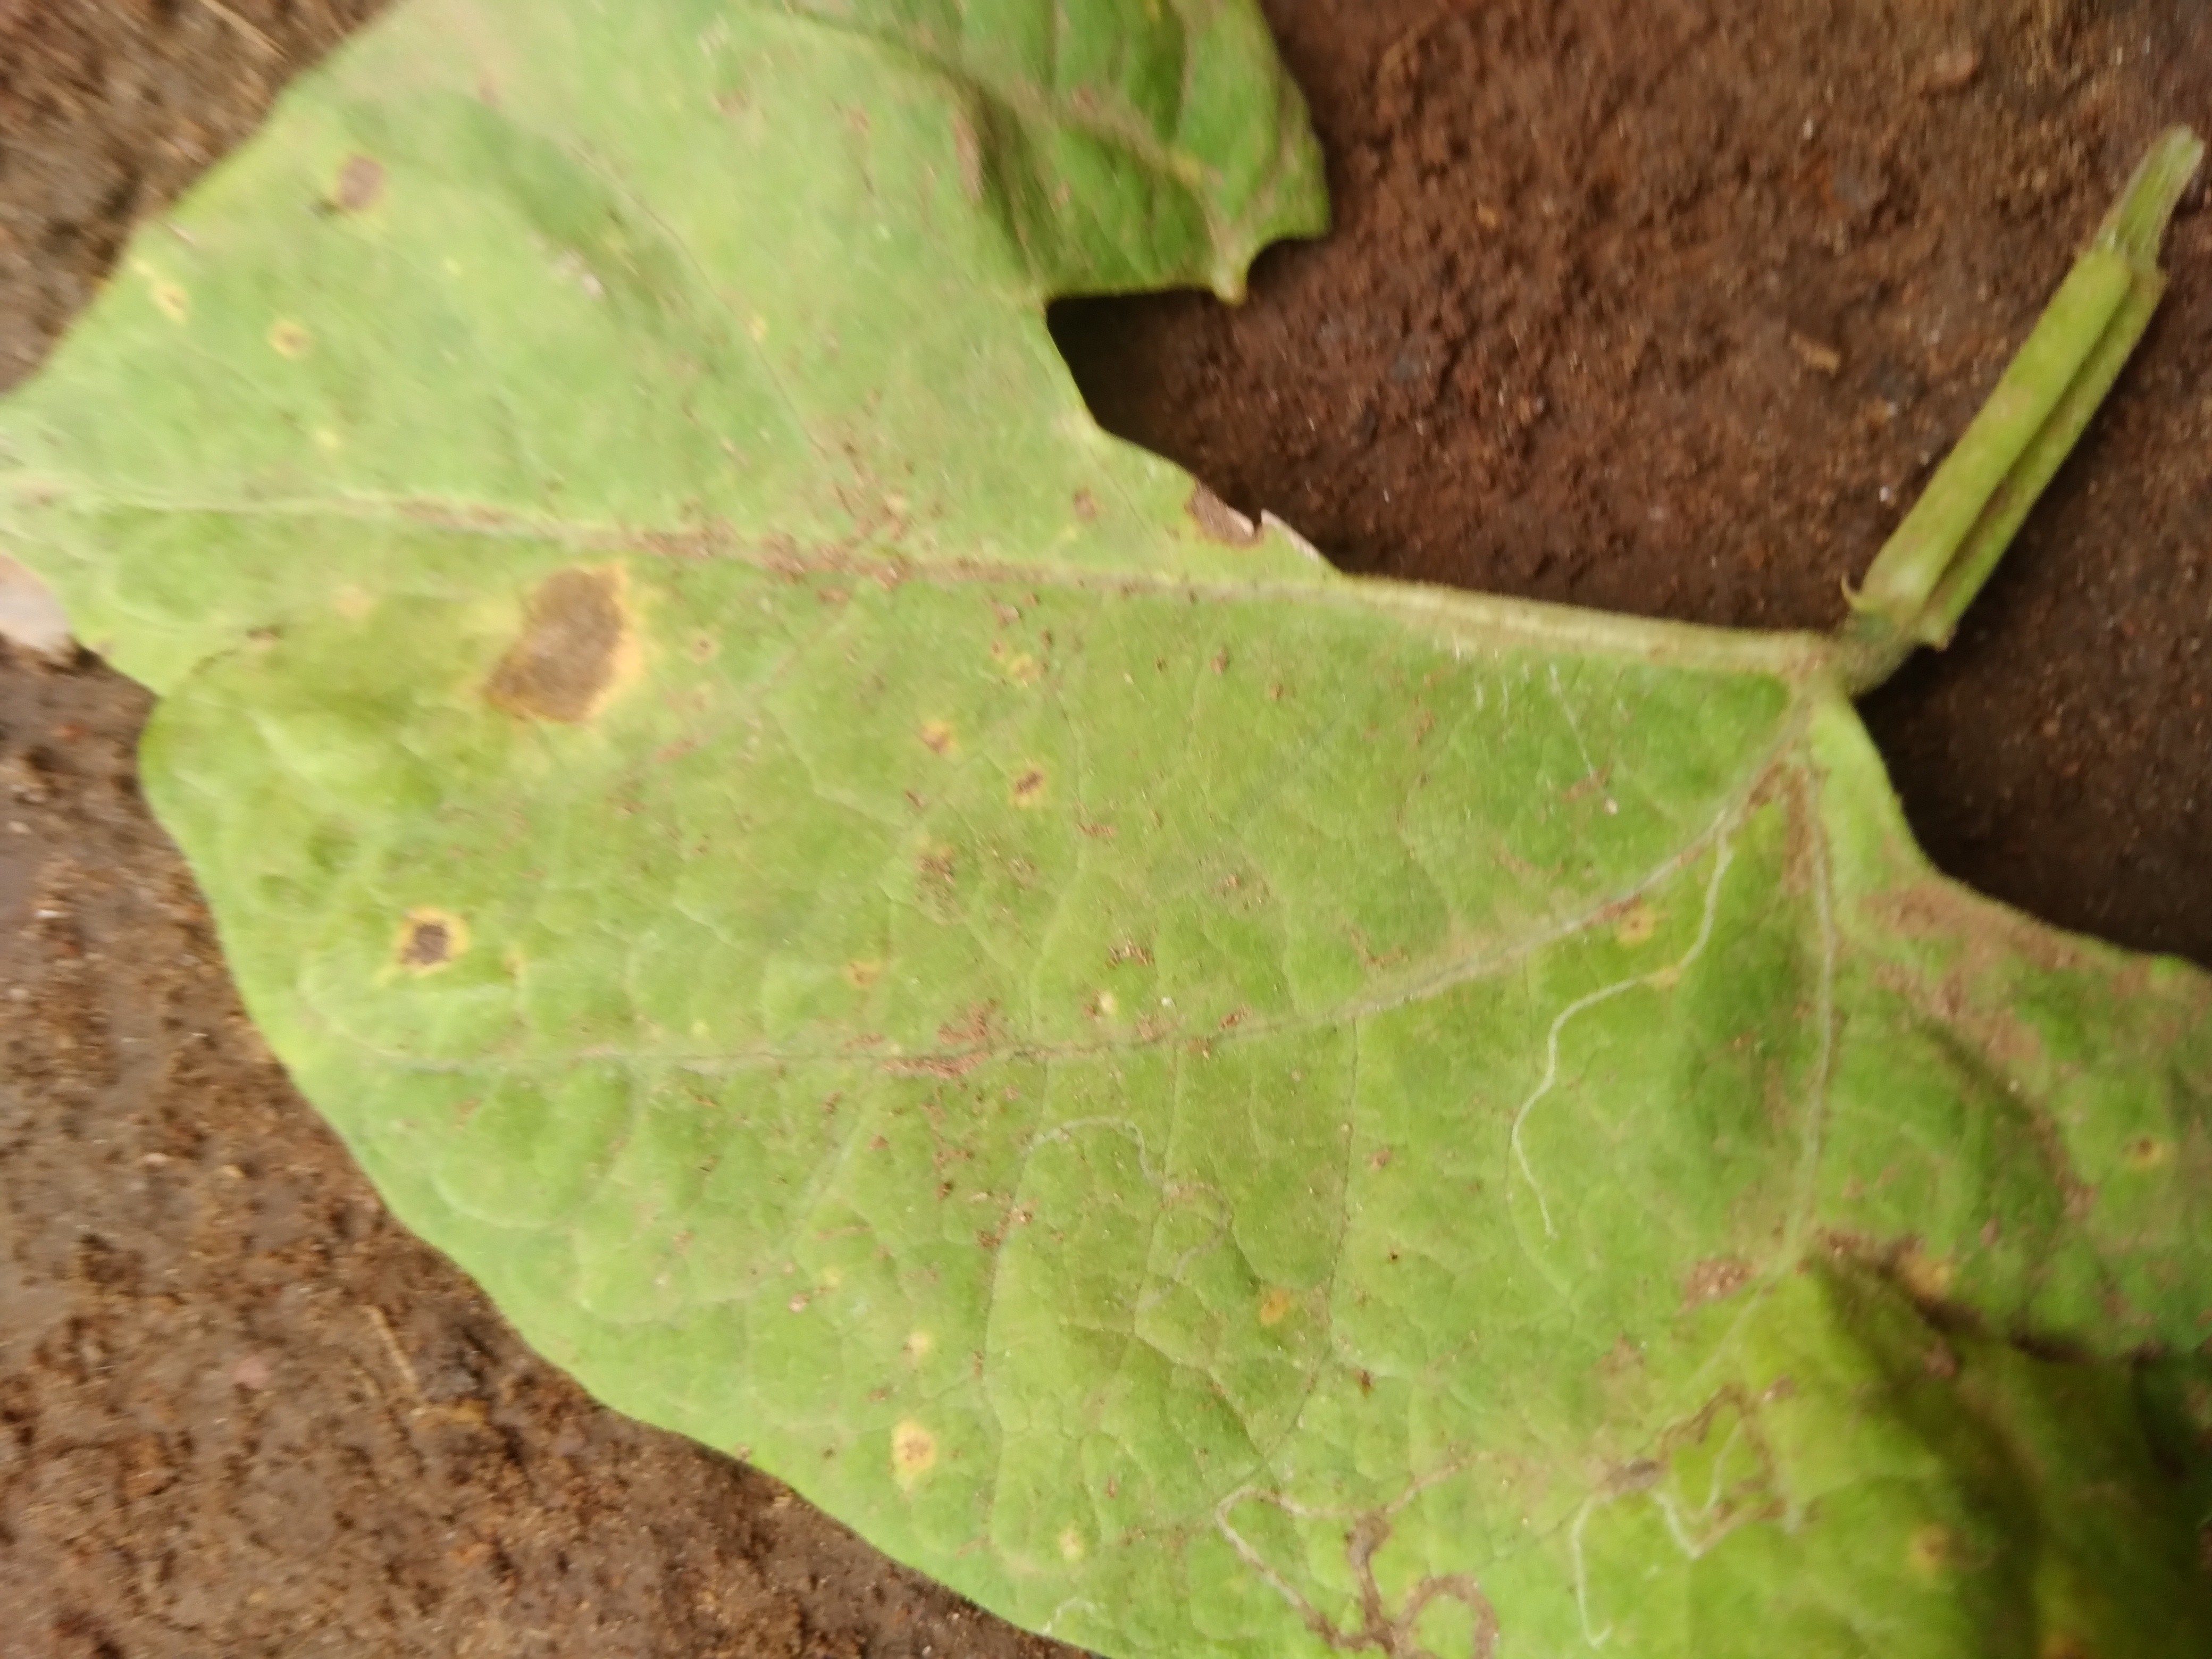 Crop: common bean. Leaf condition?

rust
